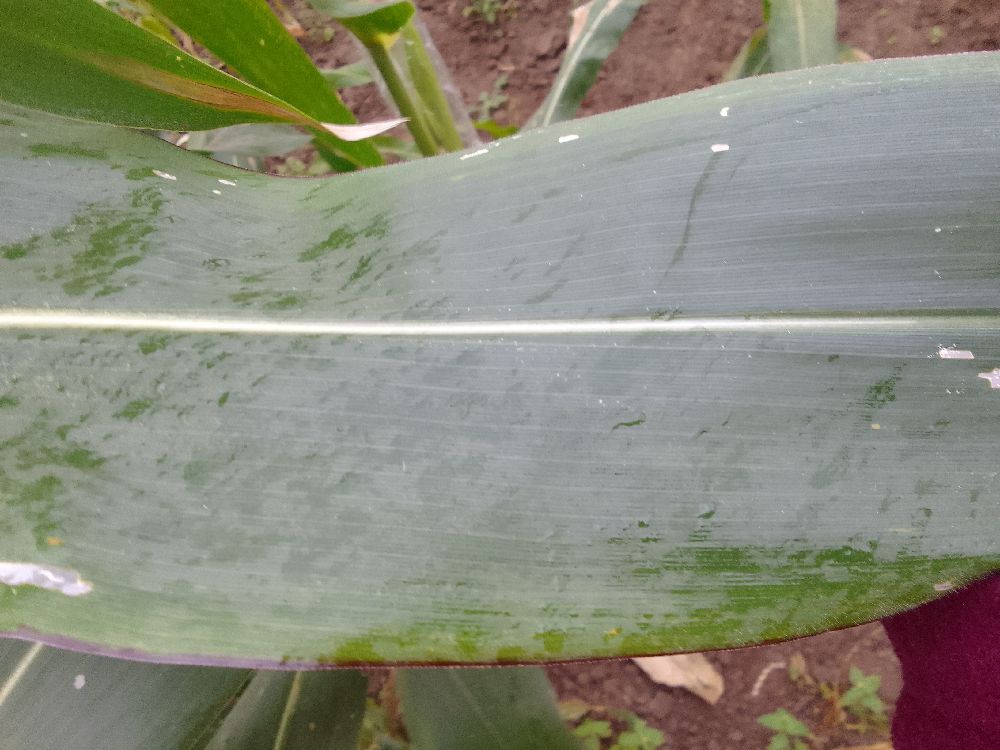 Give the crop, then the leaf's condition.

maize, healthy
